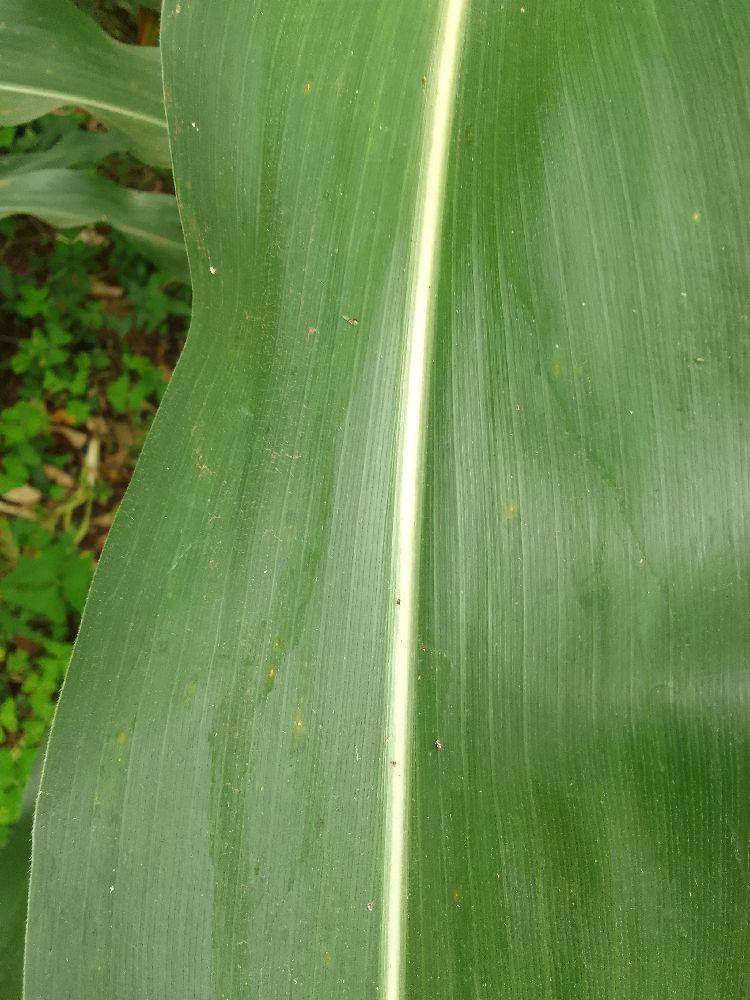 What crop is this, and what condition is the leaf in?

maize, healthy
